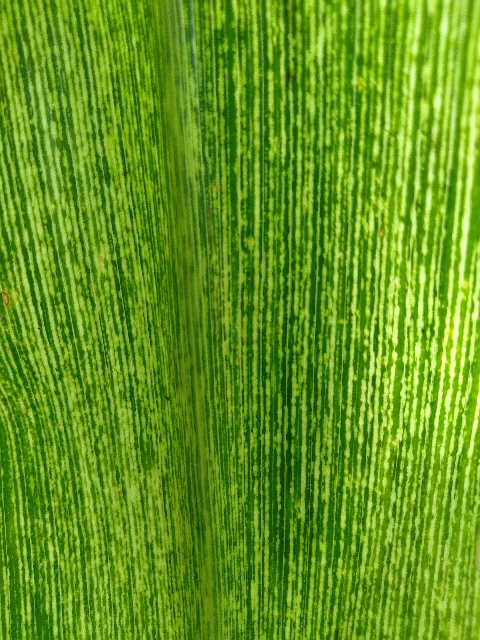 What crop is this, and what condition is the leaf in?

maize, maize streak virus
